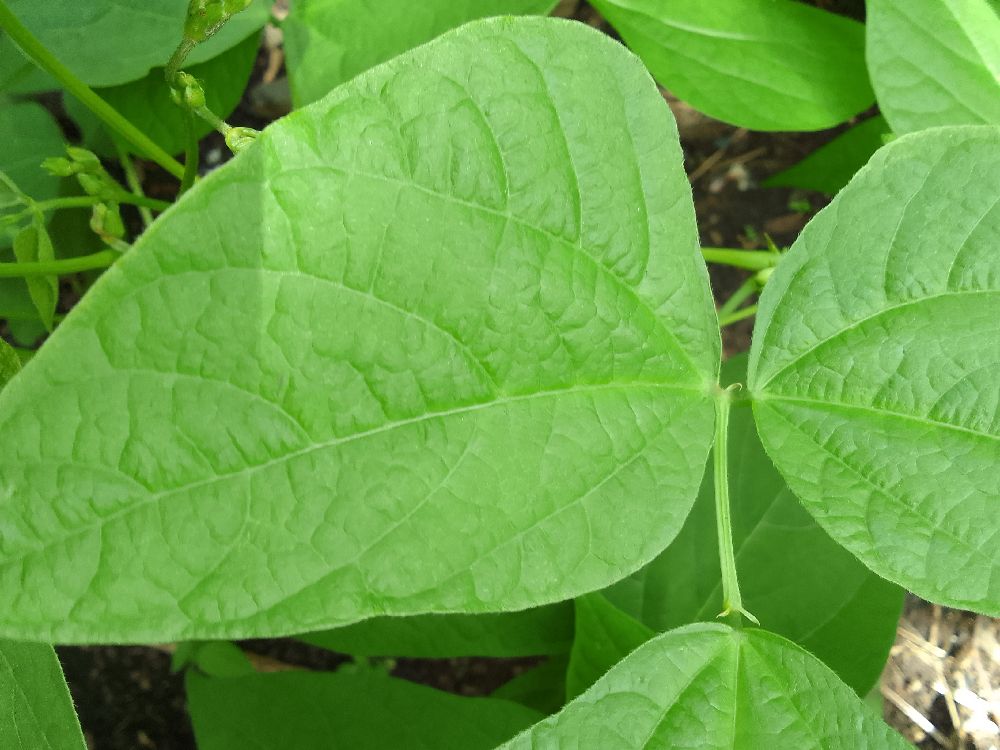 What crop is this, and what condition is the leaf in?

common bean, healthy
